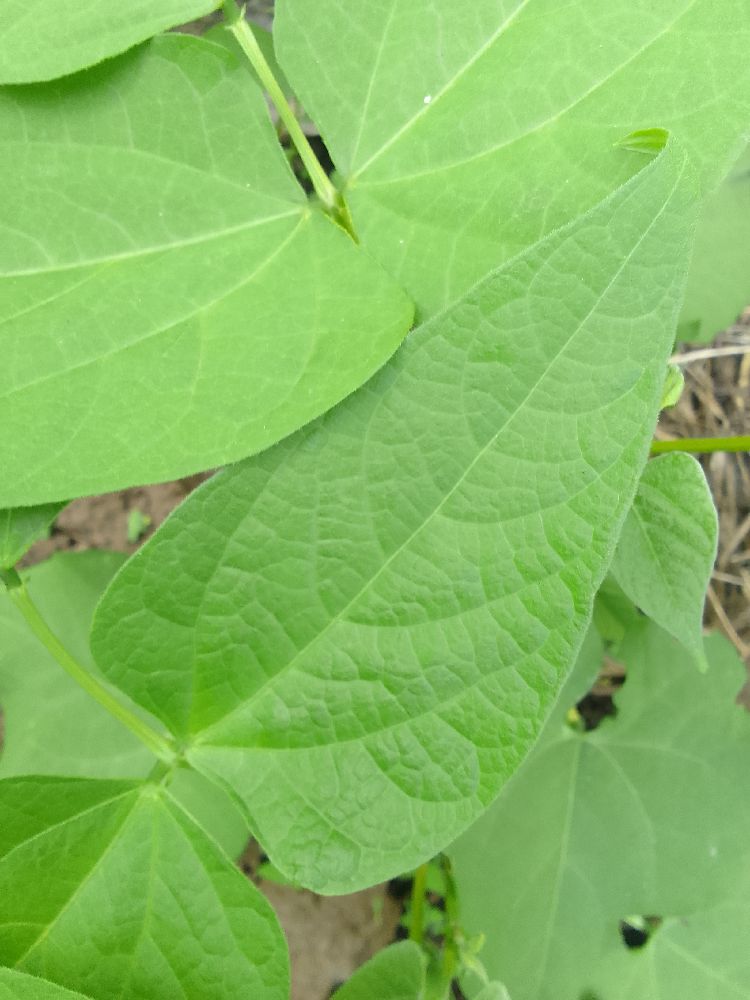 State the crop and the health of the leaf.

common bean, healthy
